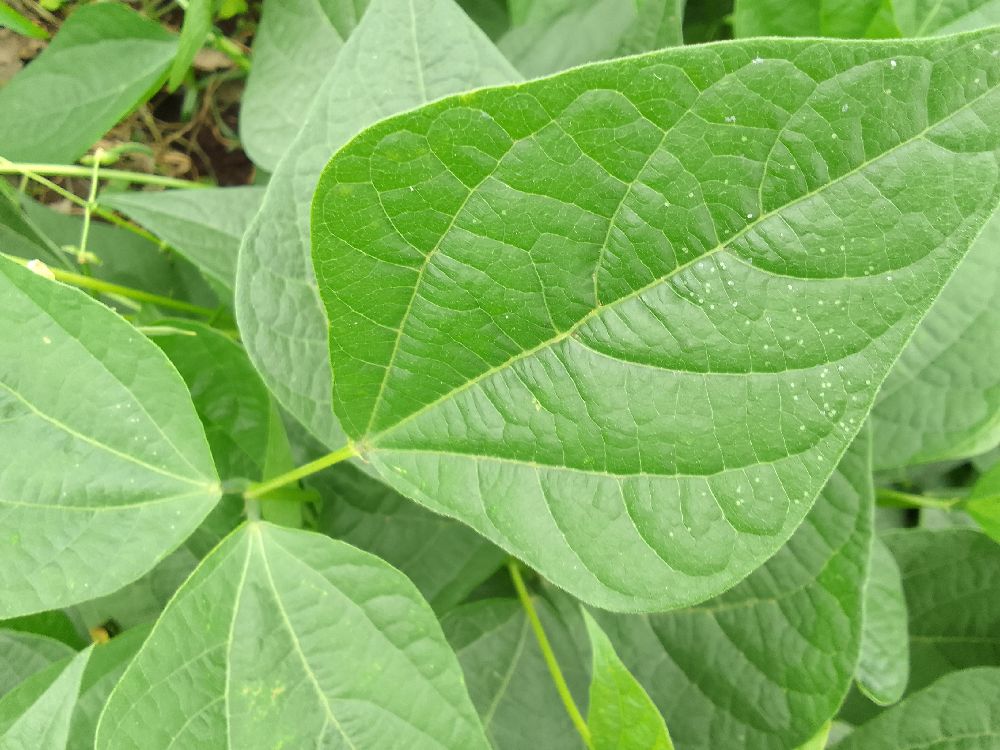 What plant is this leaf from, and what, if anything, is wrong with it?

common bean, healthy
